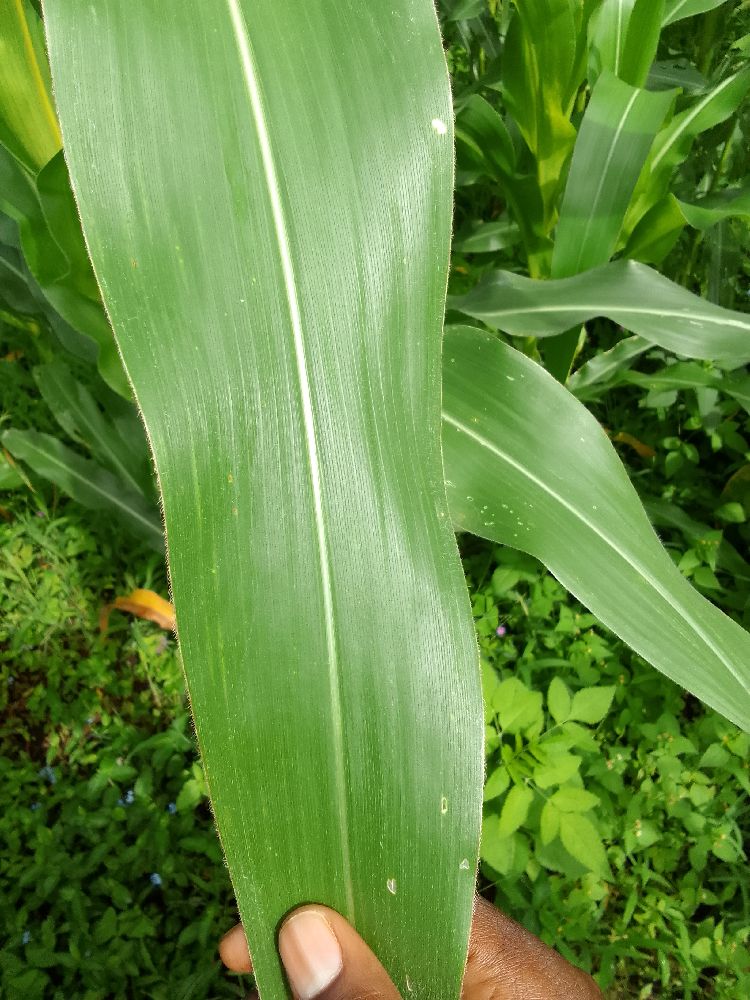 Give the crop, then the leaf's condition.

maize, healthy
